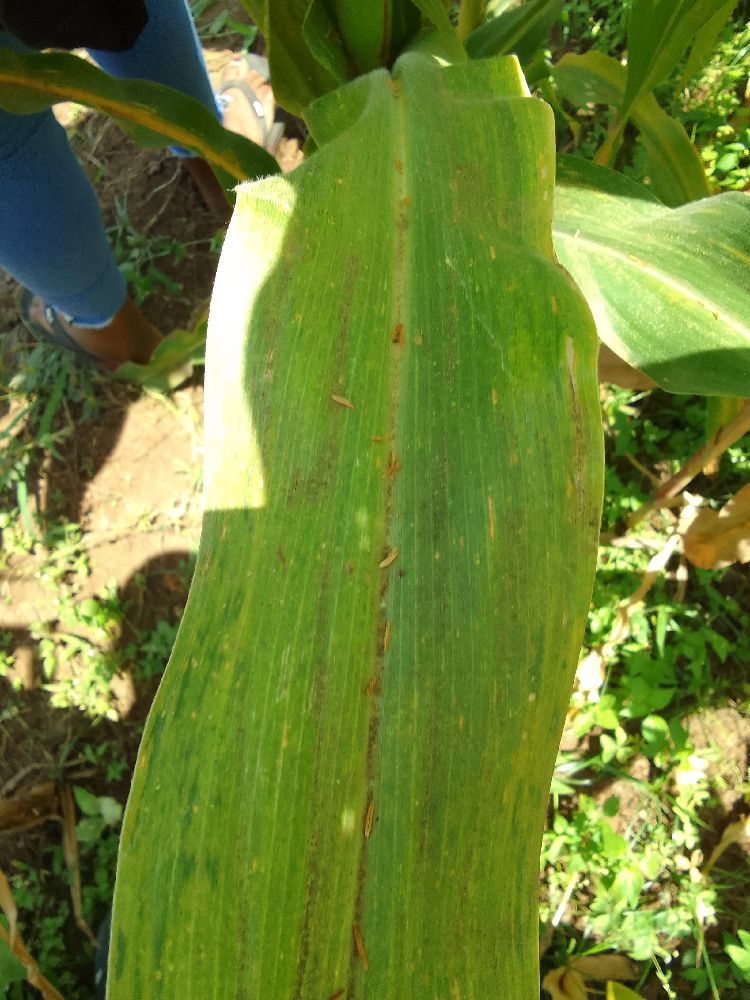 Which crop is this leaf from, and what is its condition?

maize, maize lethal necrosis
